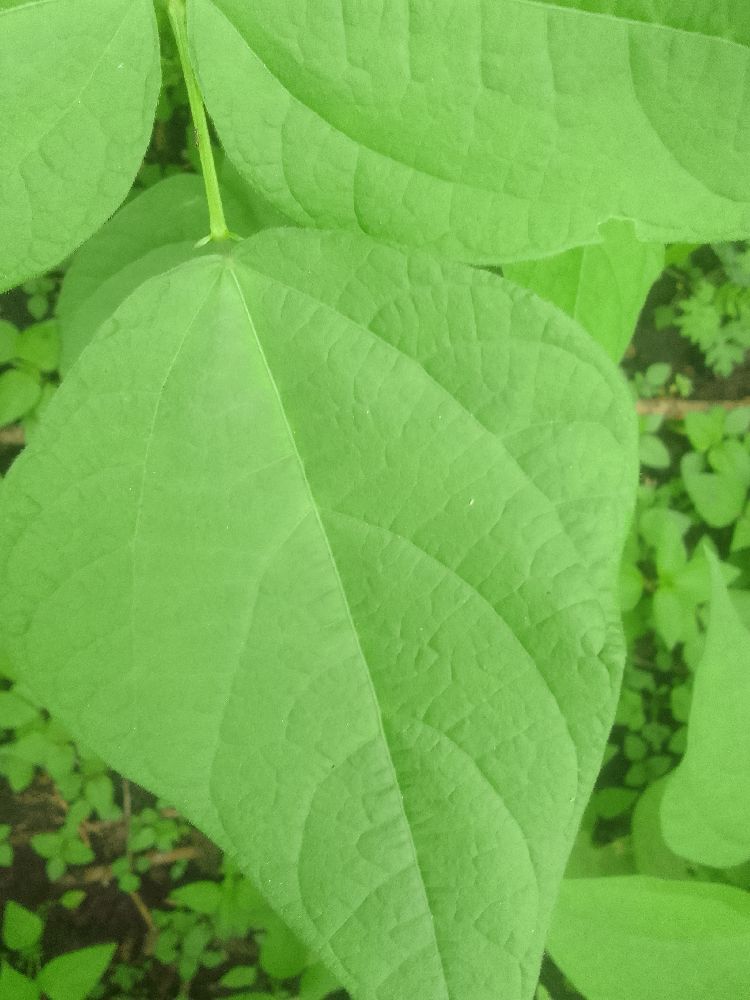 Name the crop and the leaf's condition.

common bean, healthy
